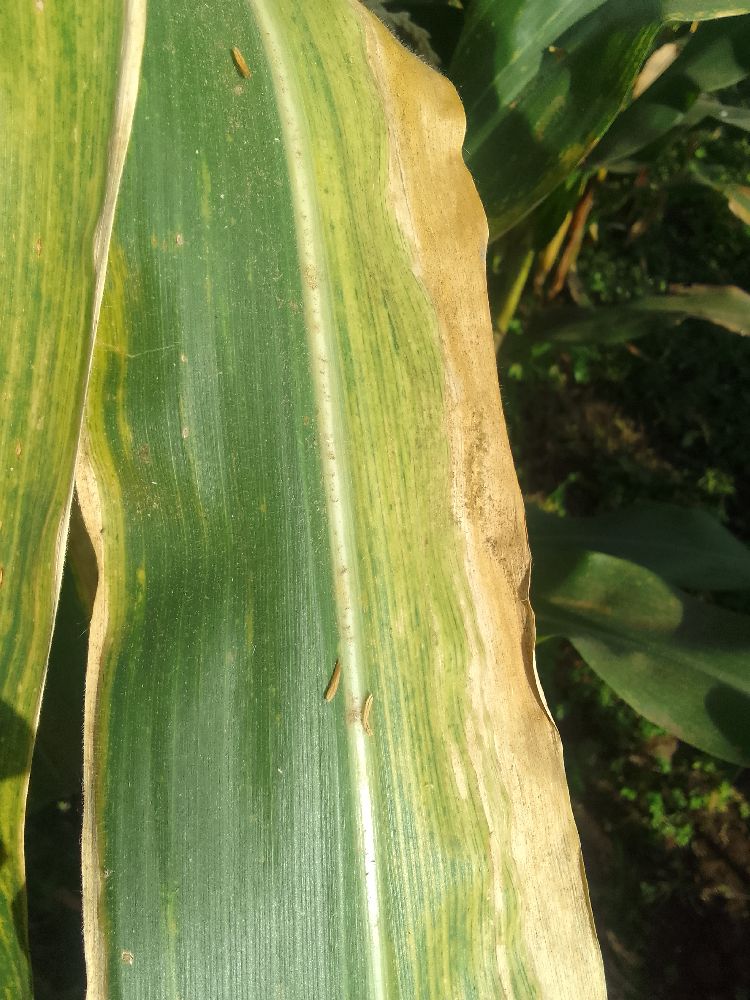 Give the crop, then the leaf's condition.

maize, maize lethal necrosis
